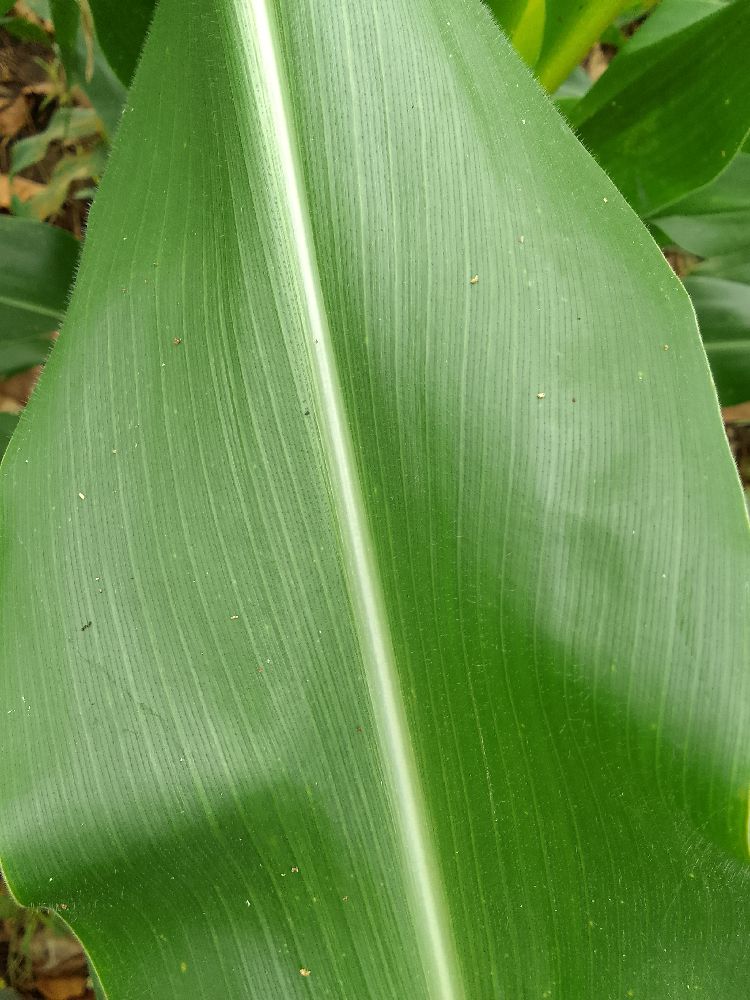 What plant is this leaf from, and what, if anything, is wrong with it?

maize, healthy
